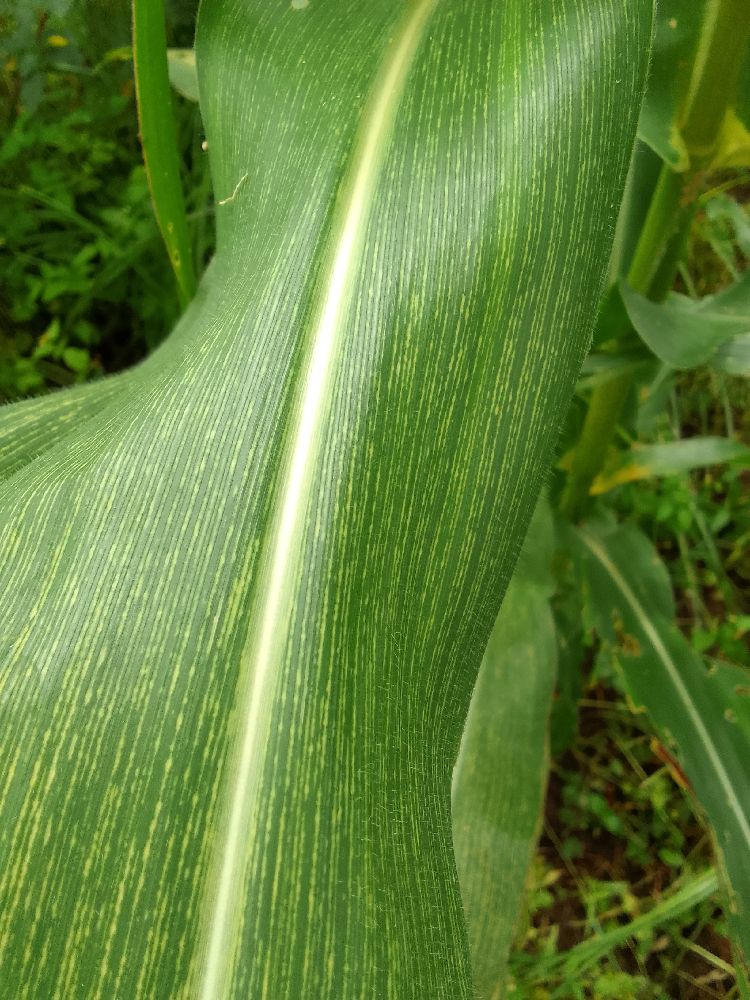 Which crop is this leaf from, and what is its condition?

maize, maize streak virus
